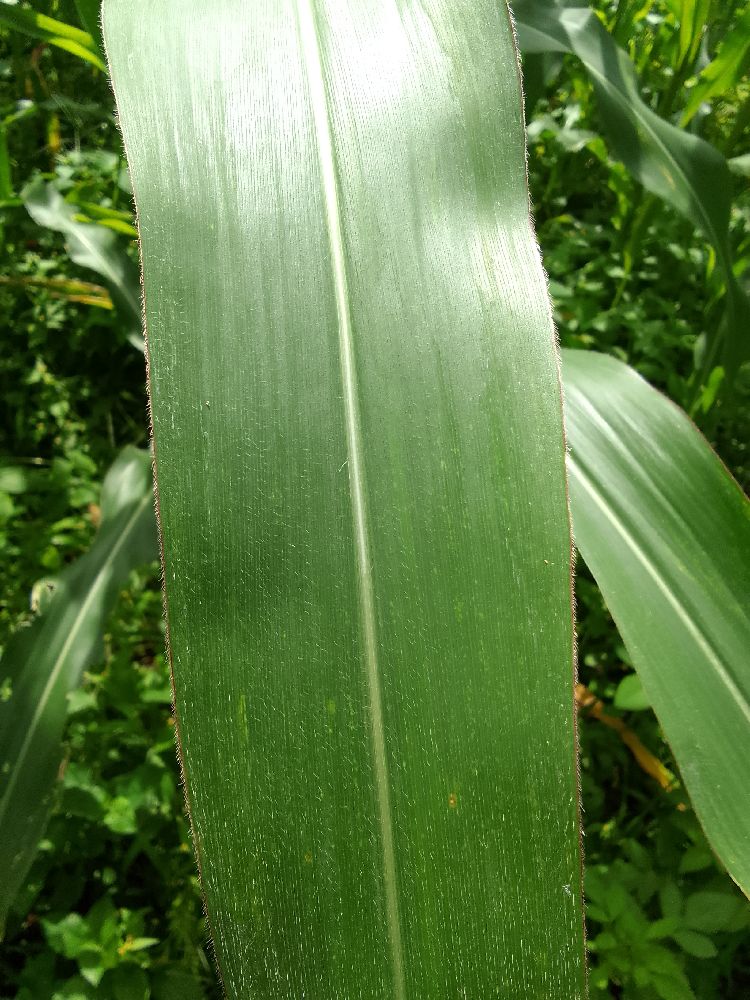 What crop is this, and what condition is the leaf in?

maize, healthy
